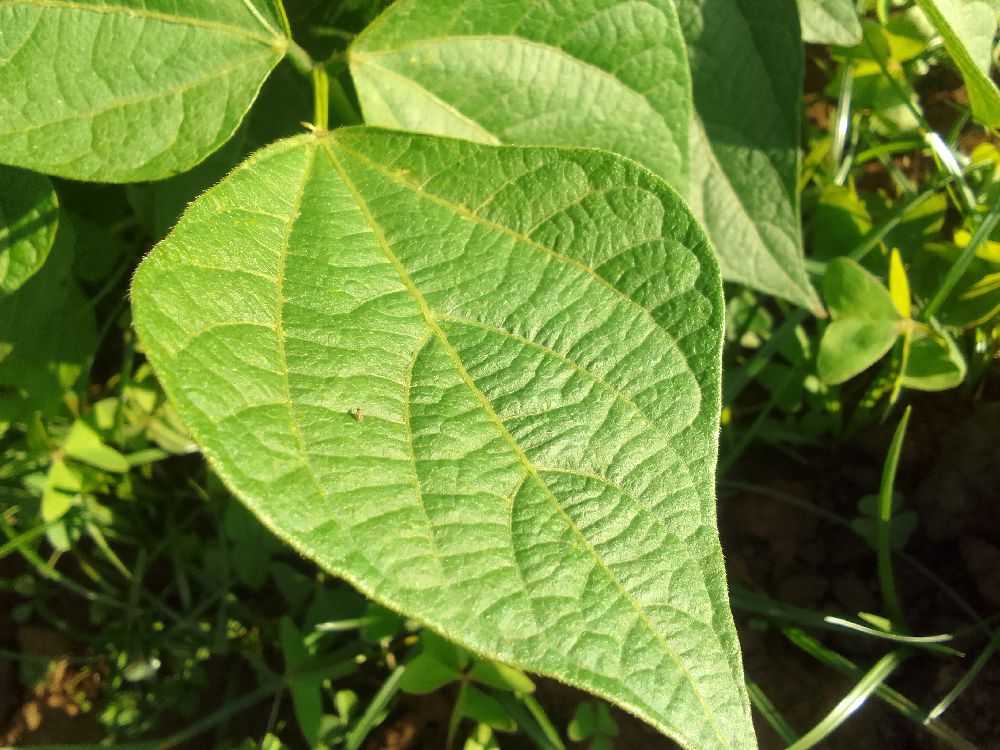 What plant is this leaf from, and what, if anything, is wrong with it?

common bean, healthy
